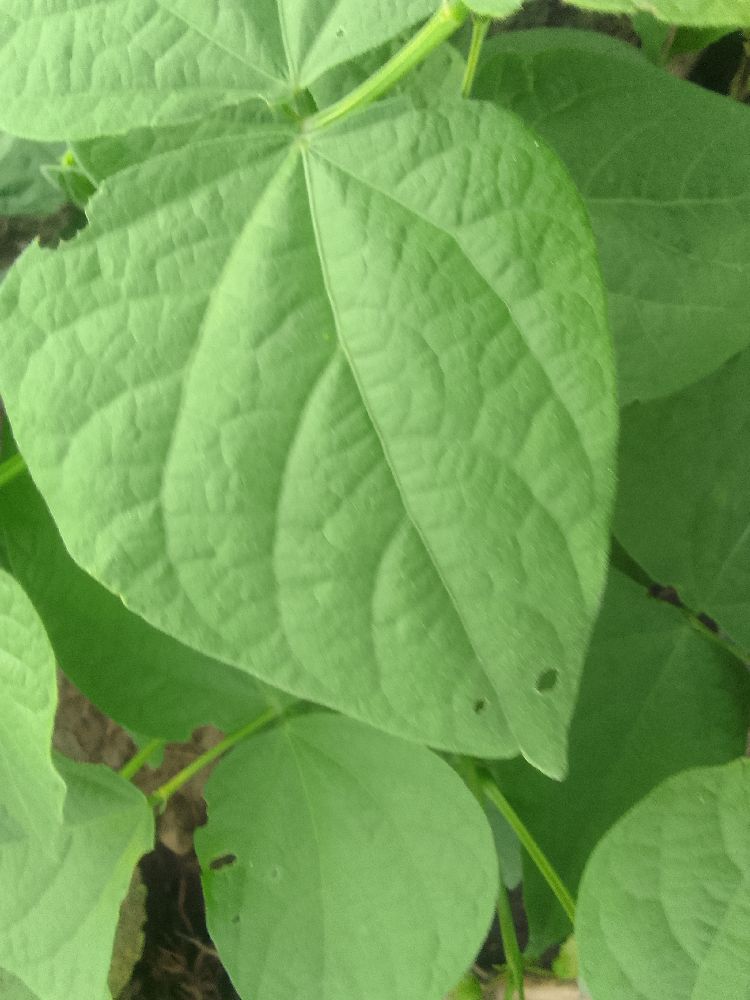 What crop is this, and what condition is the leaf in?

common bean, healthy
